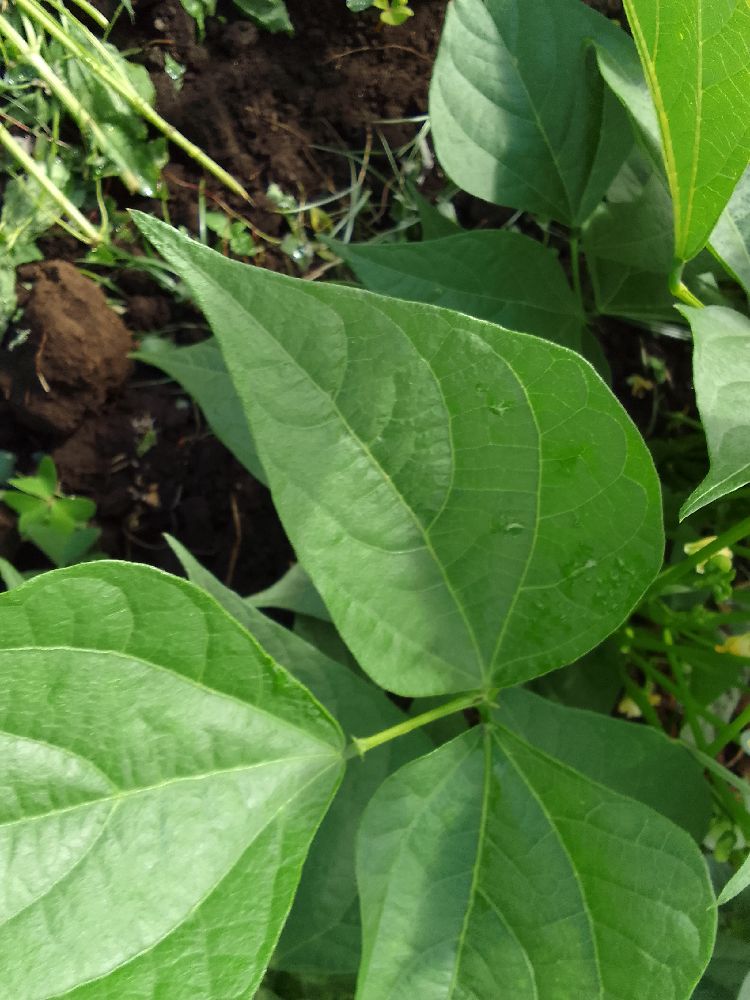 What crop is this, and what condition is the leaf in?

common bean, healthy
